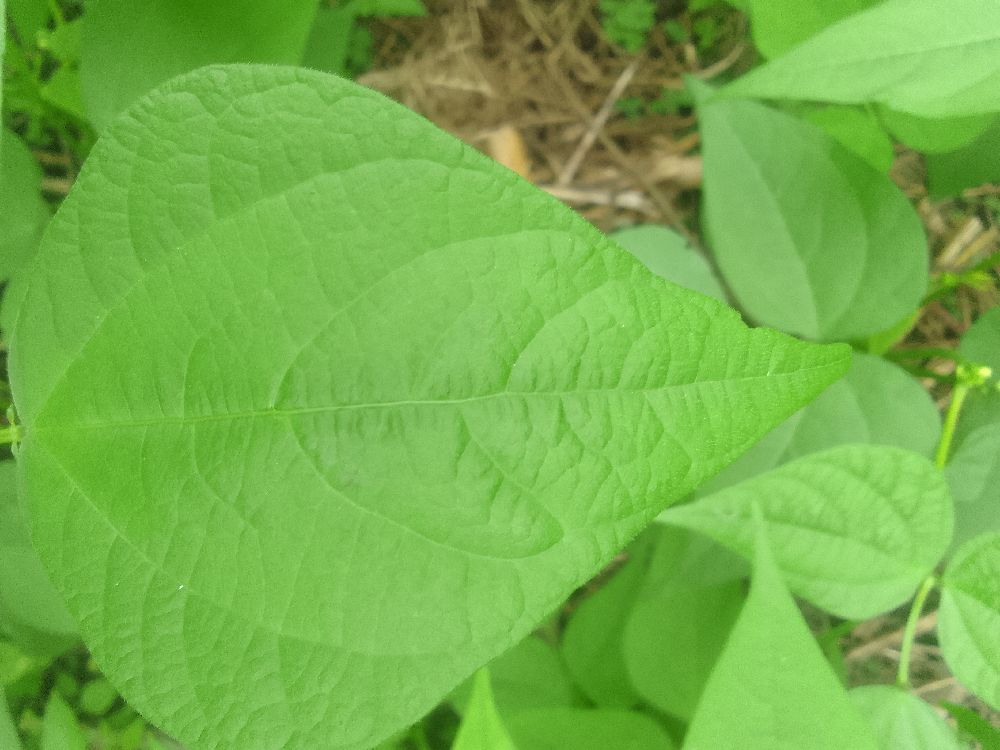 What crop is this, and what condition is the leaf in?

common bean, healthy
